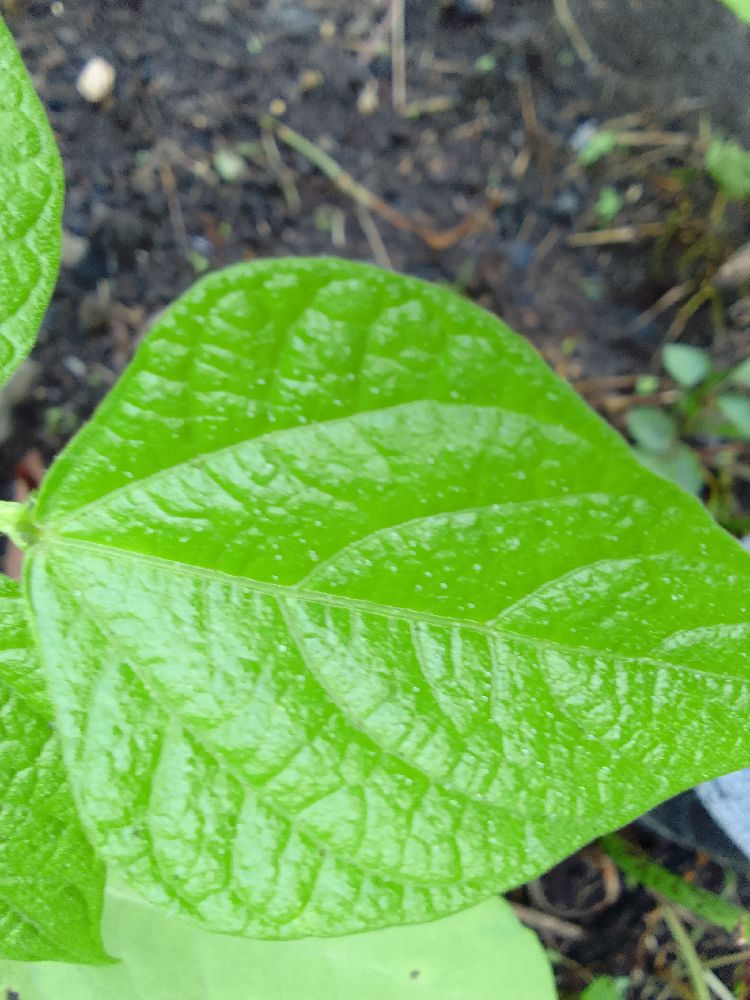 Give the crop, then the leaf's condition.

common bean, healthy
